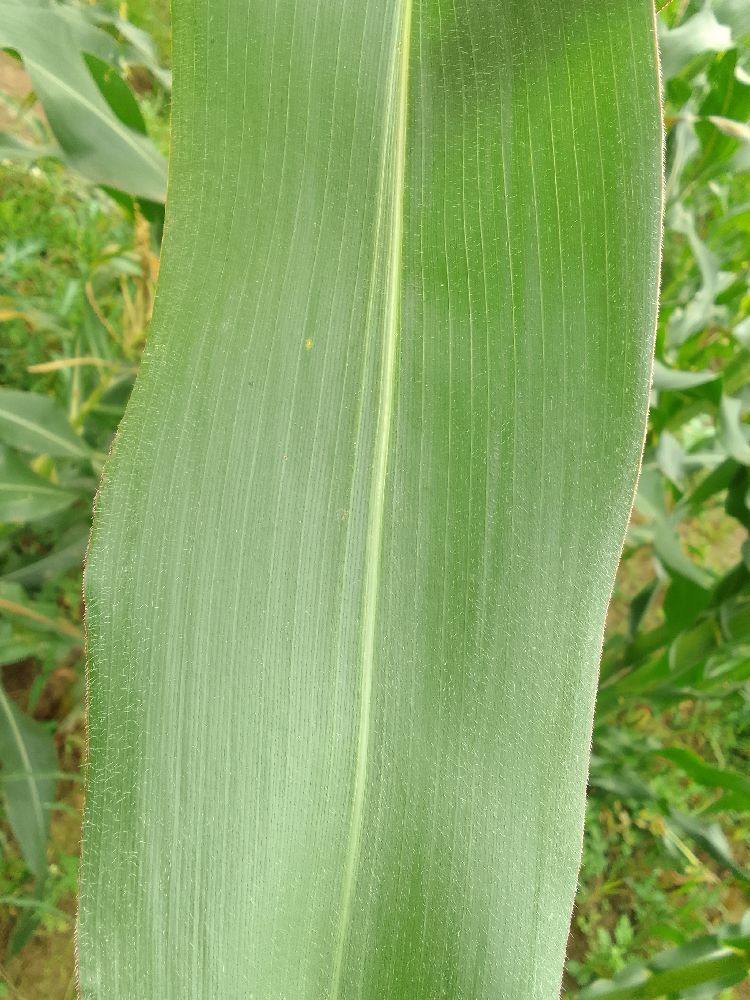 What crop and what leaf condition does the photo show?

maize, healthy
